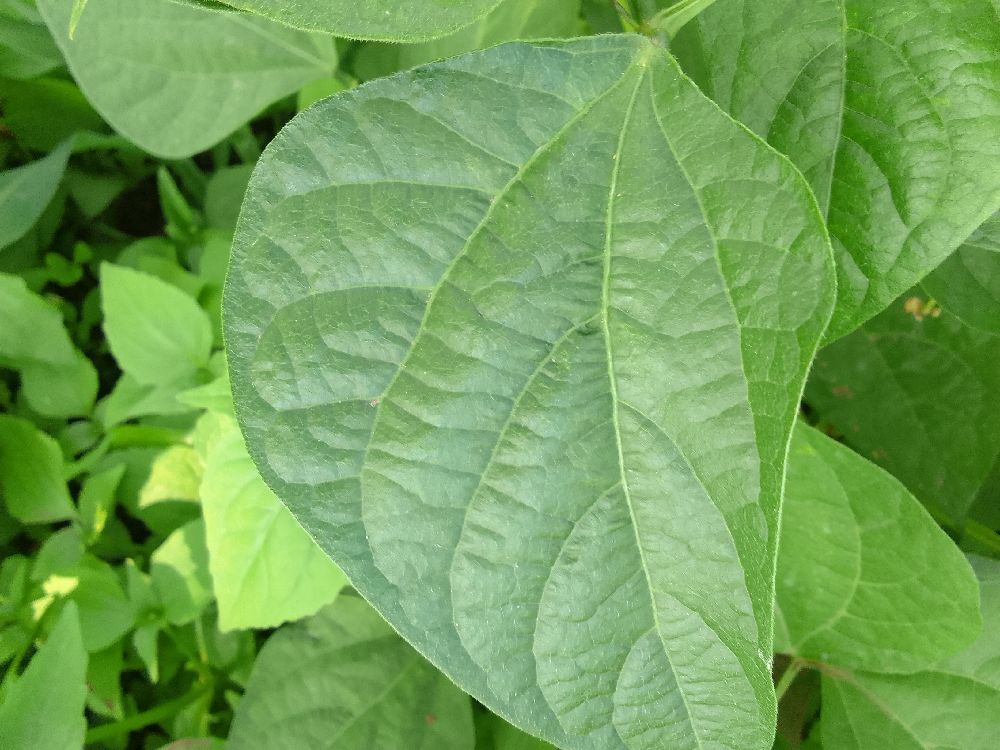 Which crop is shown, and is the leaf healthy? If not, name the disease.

common bean, healthy
